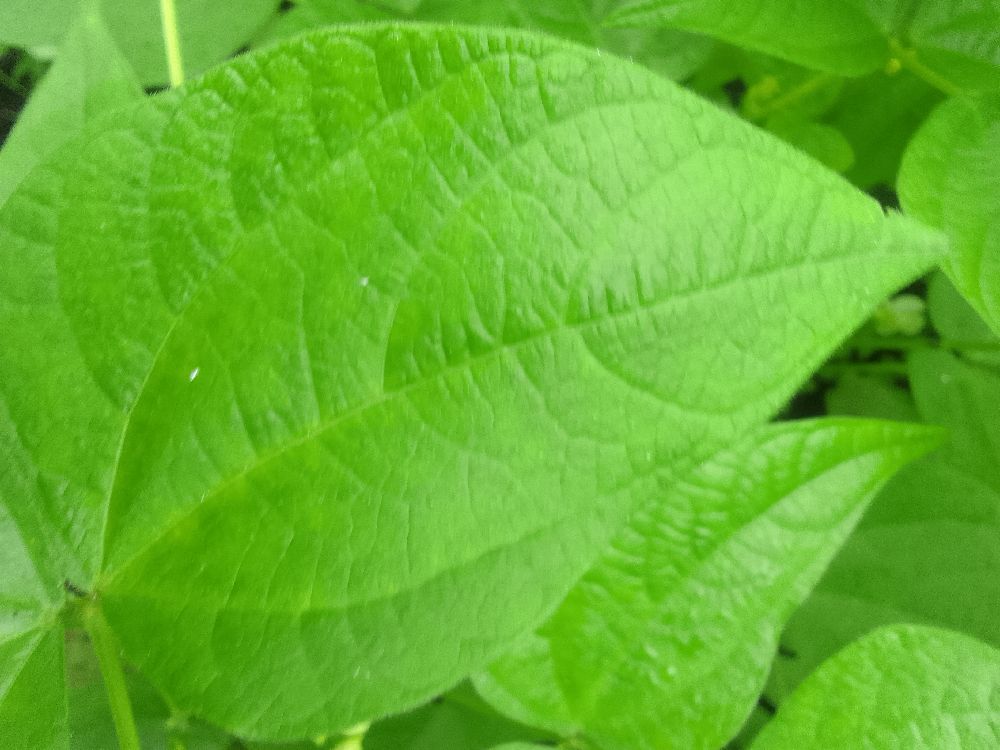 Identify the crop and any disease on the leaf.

common bean, healthy
